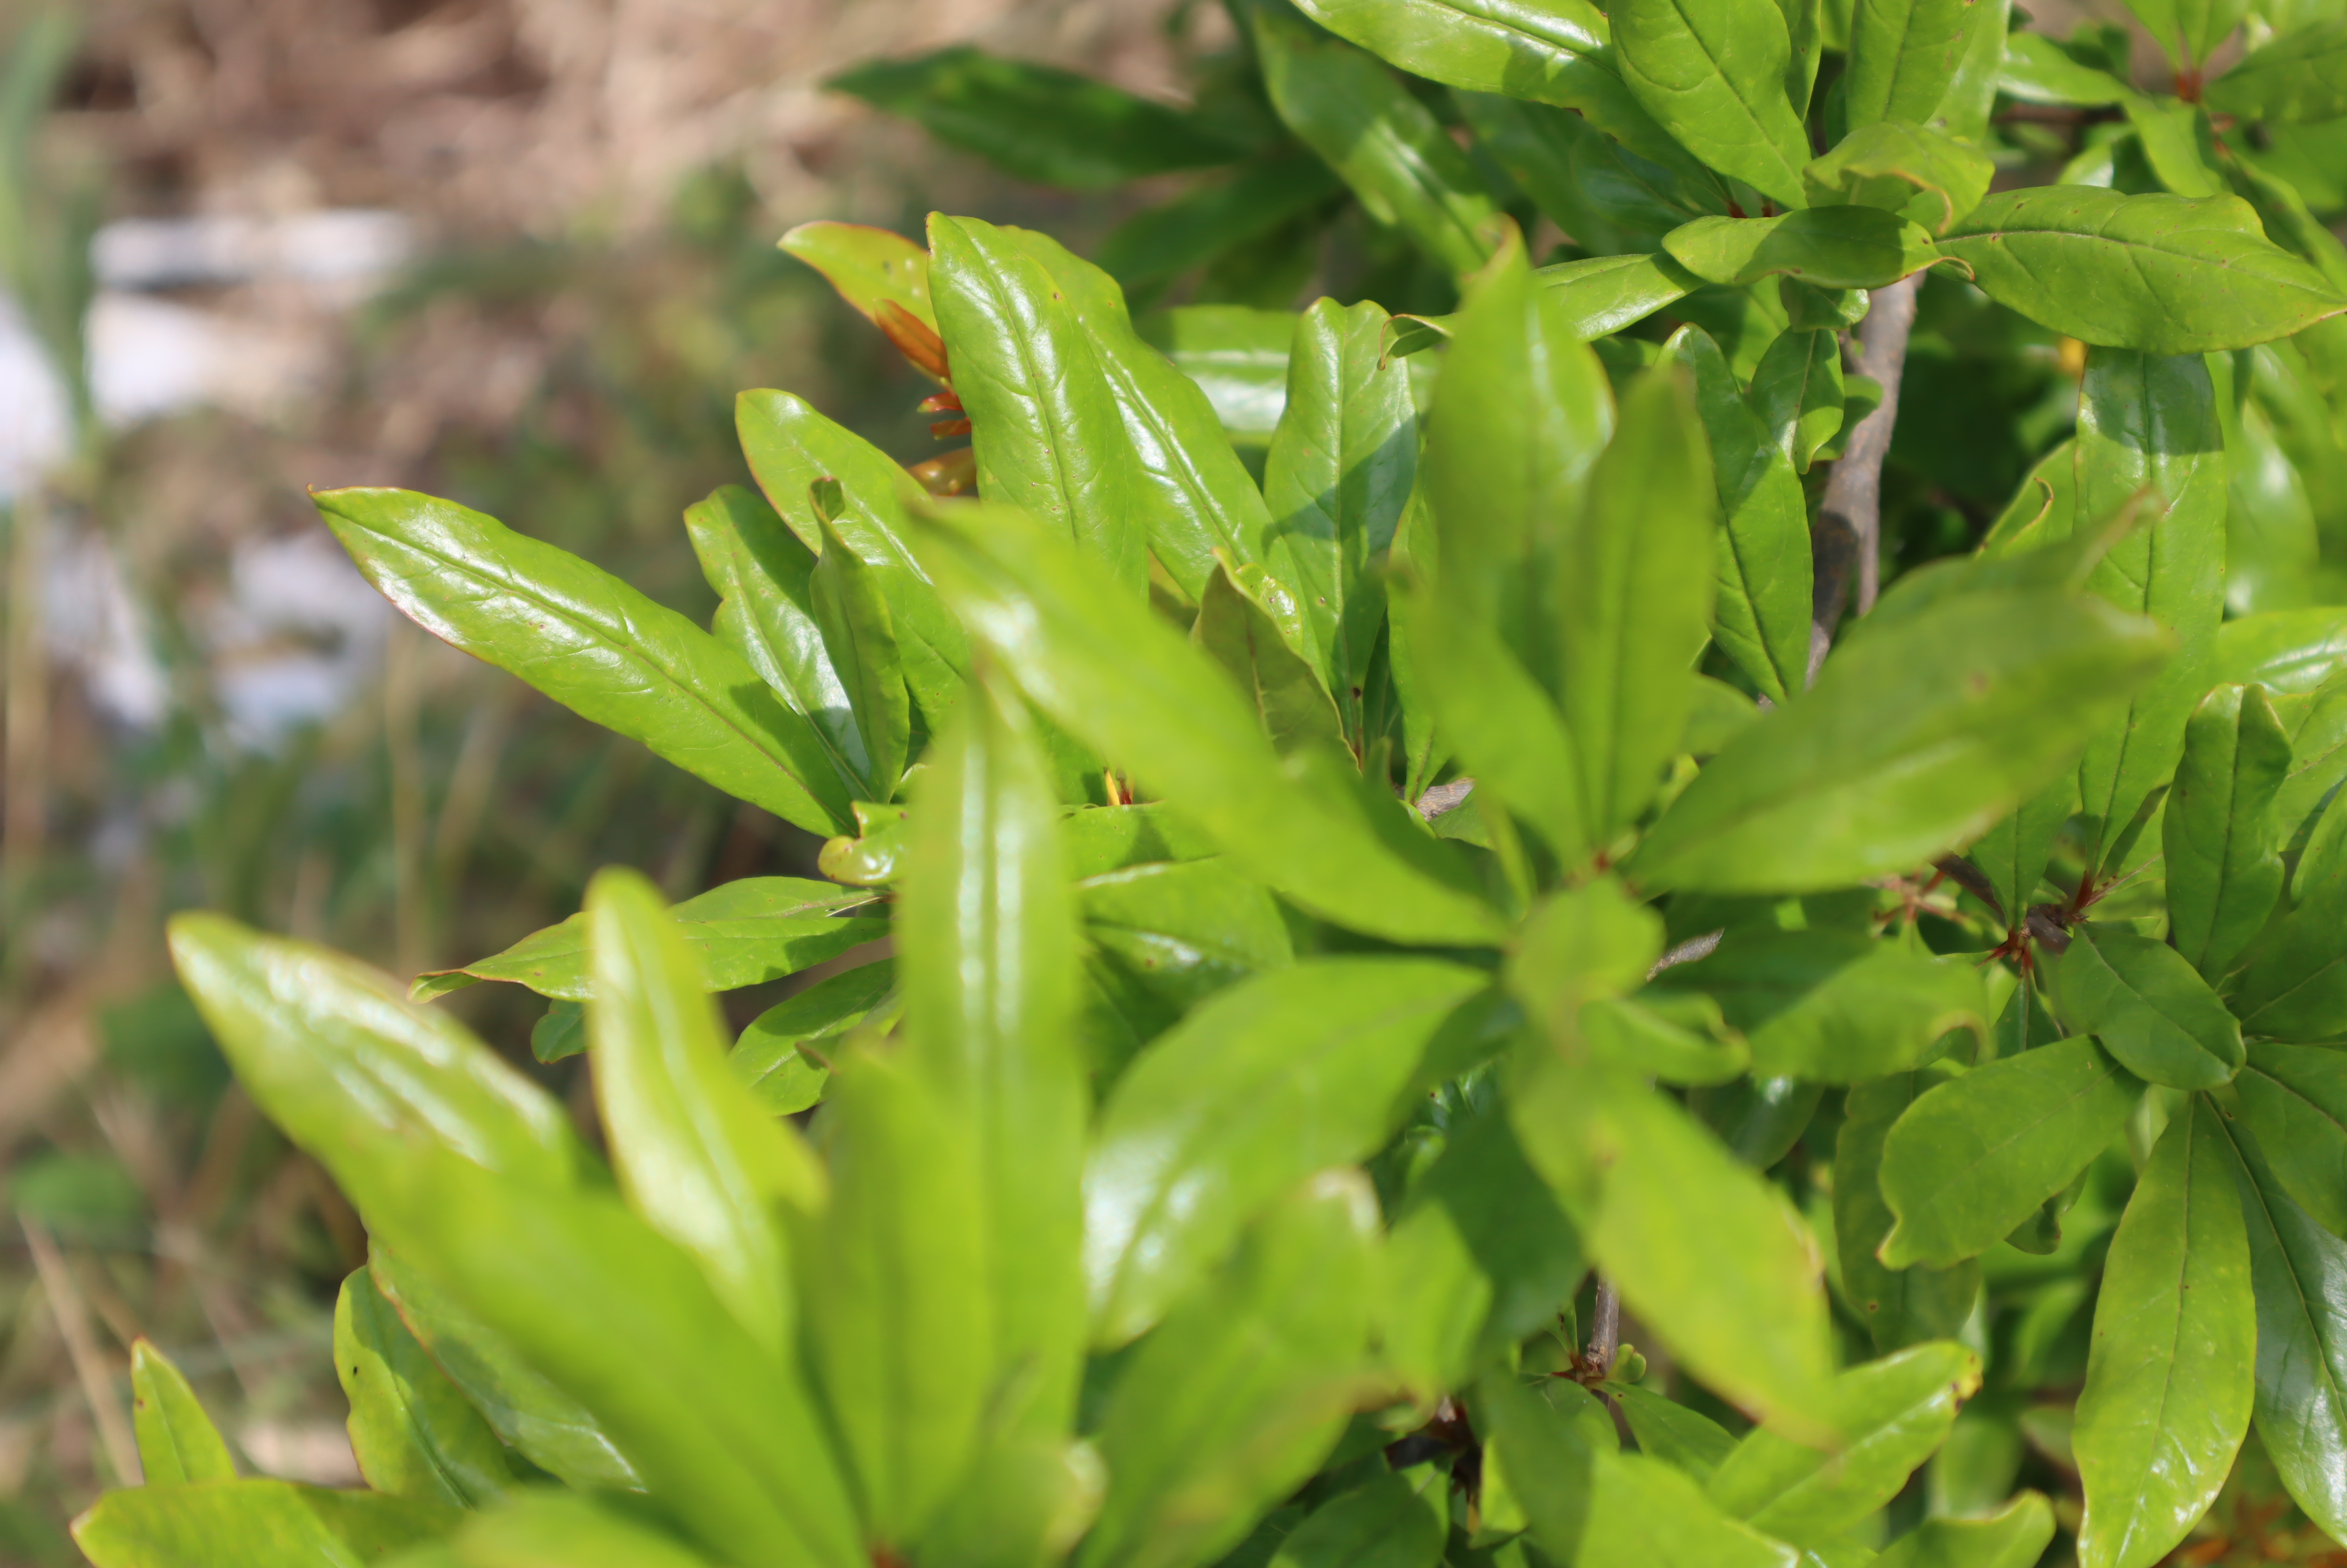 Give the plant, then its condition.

pomegranate, aphids, coniella granati
